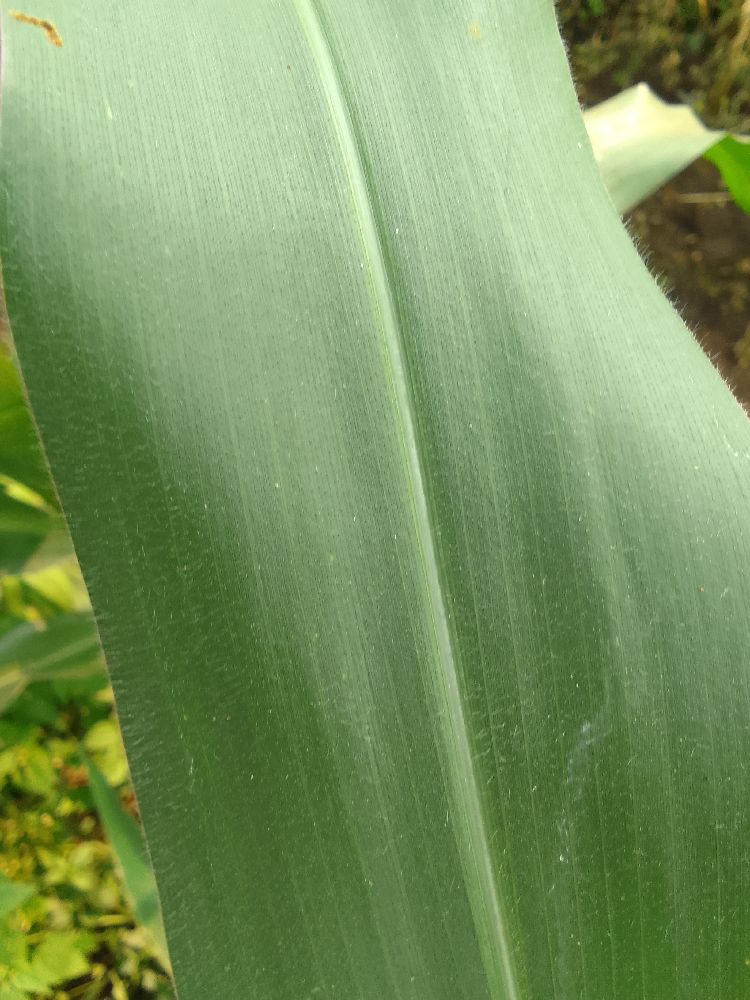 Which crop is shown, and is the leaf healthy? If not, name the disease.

maize, healthy
